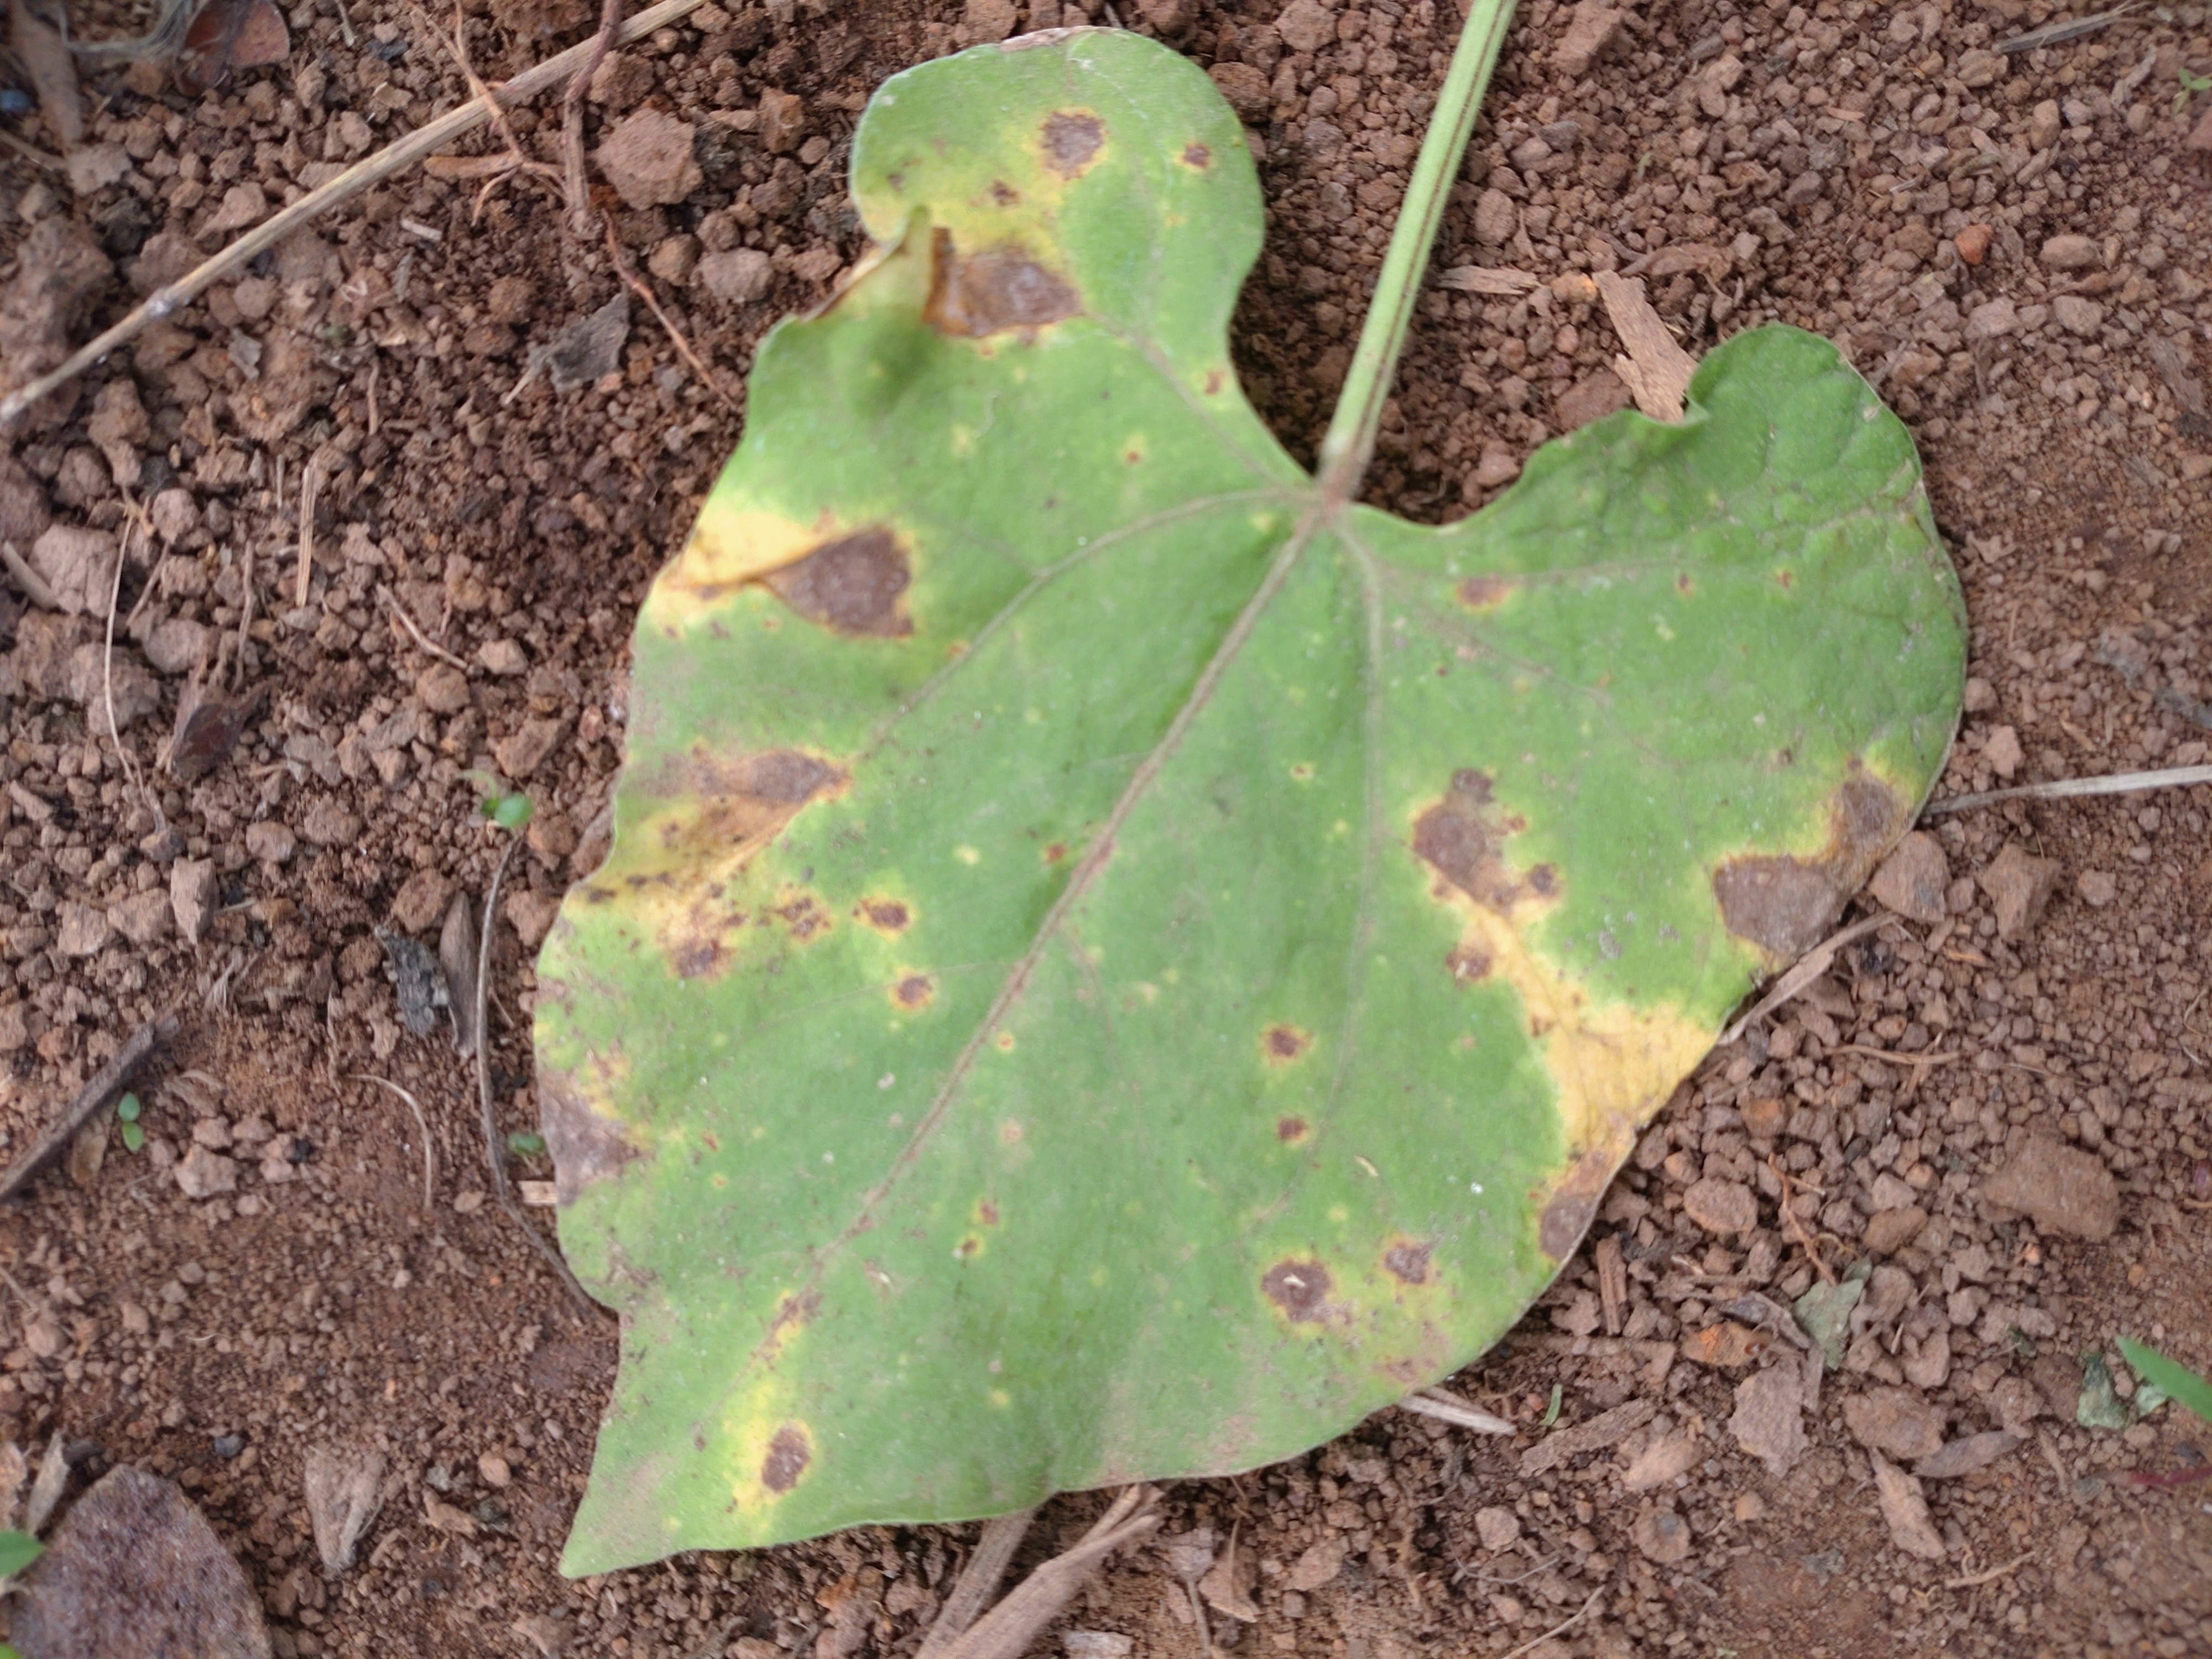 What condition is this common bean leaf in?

rust
